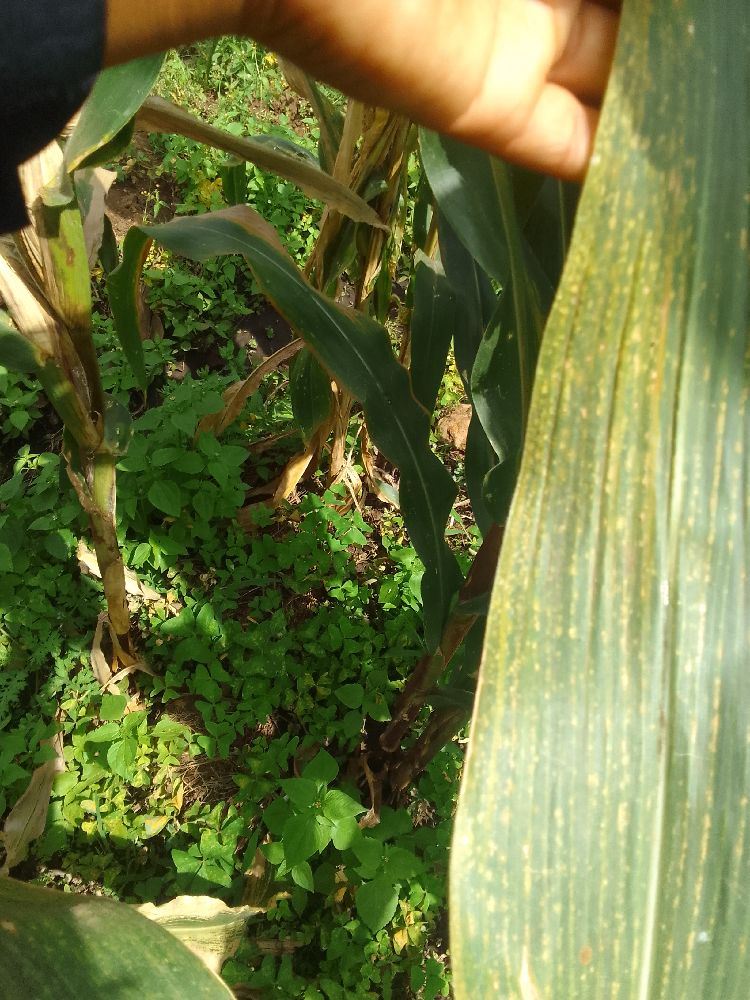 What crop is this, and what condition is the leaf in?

maize, maize lethal necrosis
